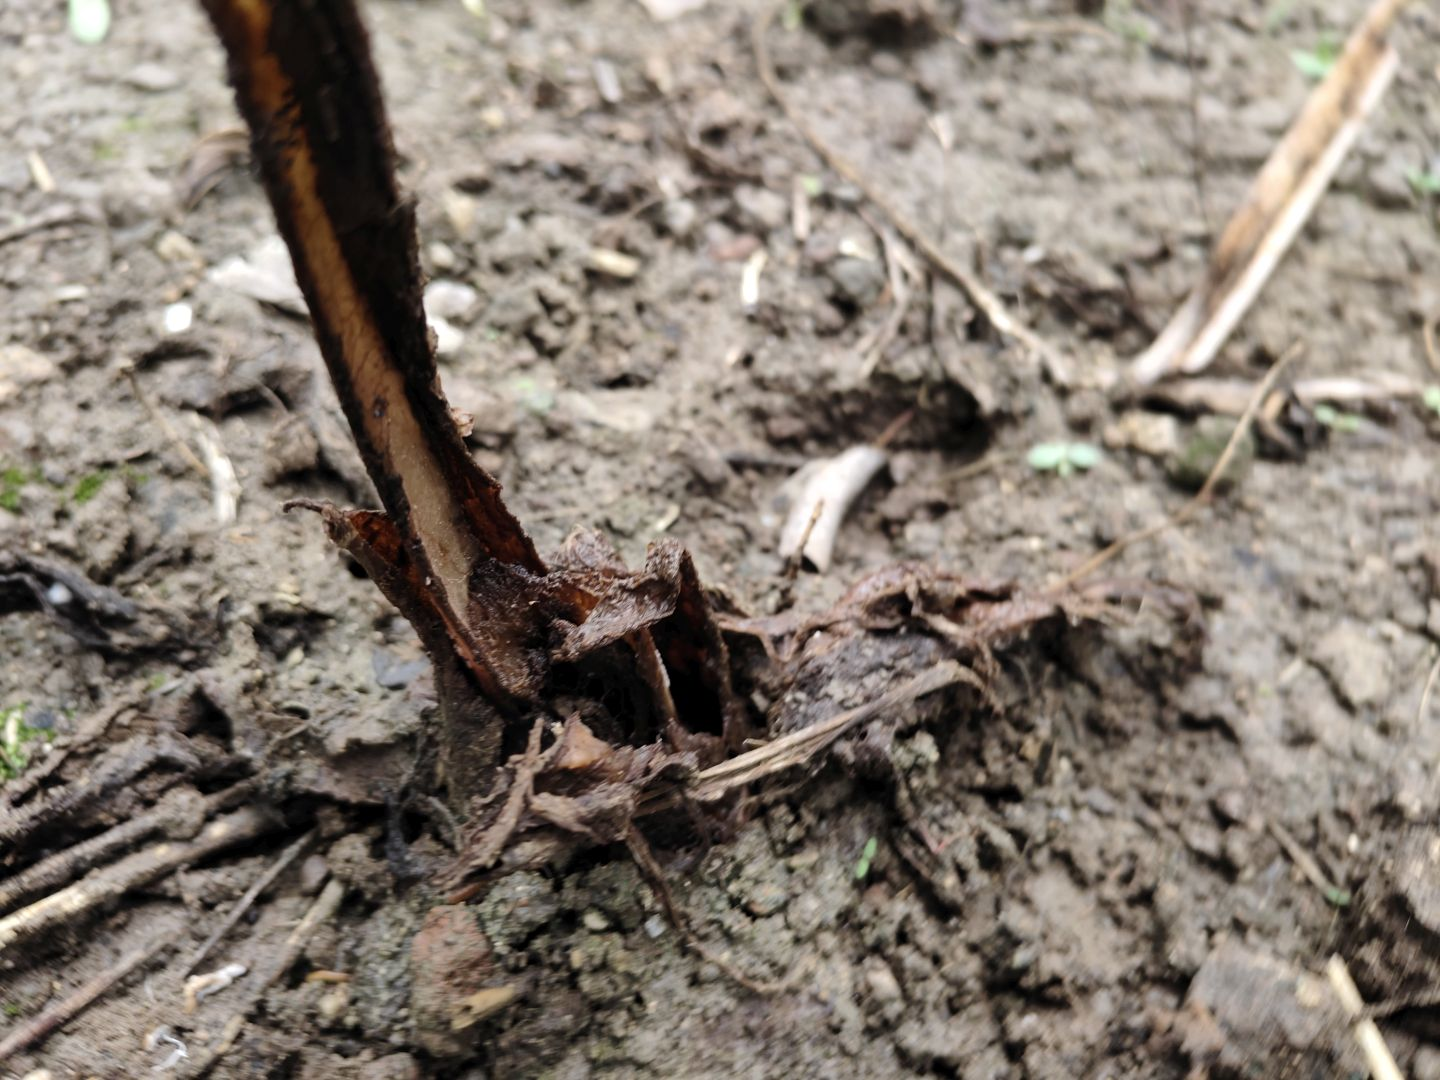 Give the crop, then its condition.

taro, root rot
